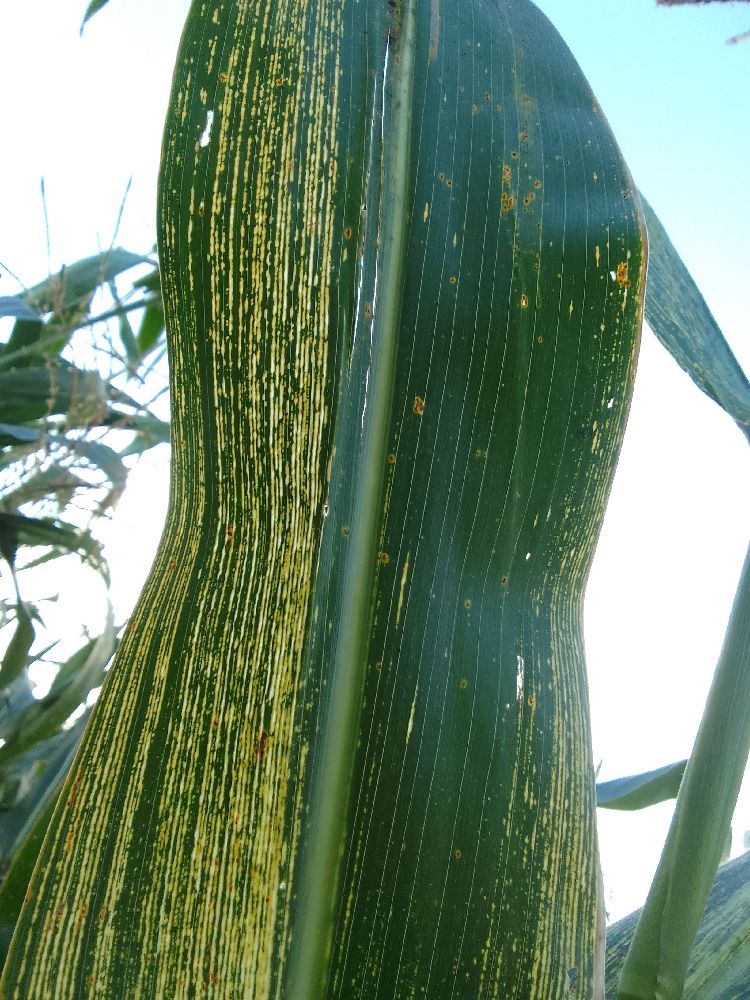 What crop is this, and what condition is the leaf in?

maize, maize streak virus
